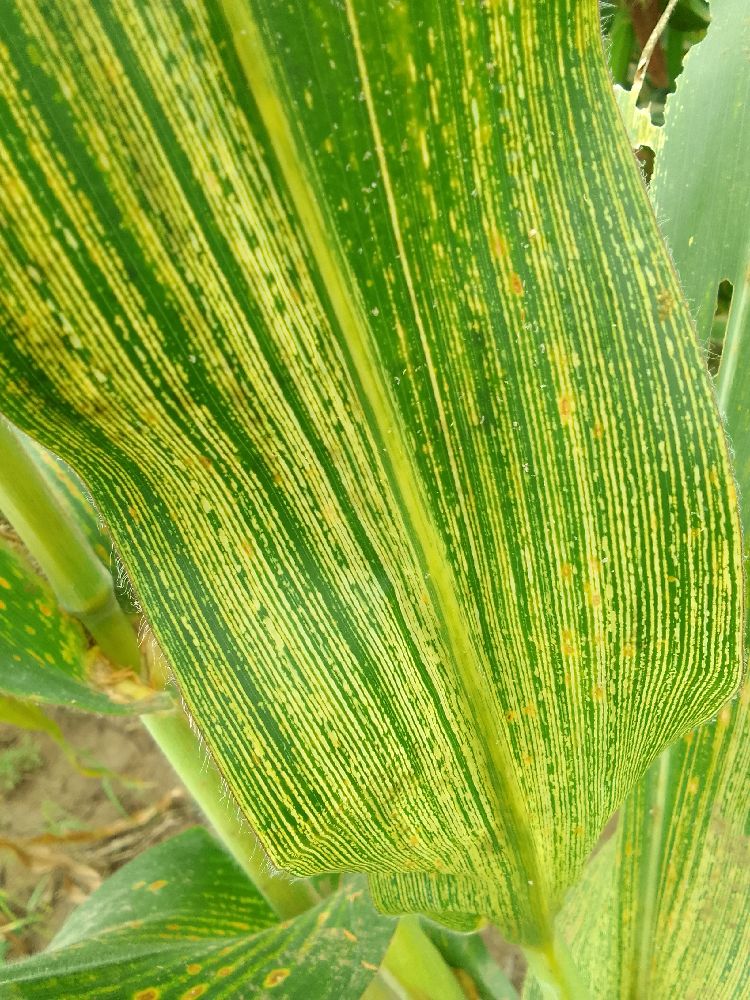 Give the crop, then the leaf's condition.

maize, maize streak virus
